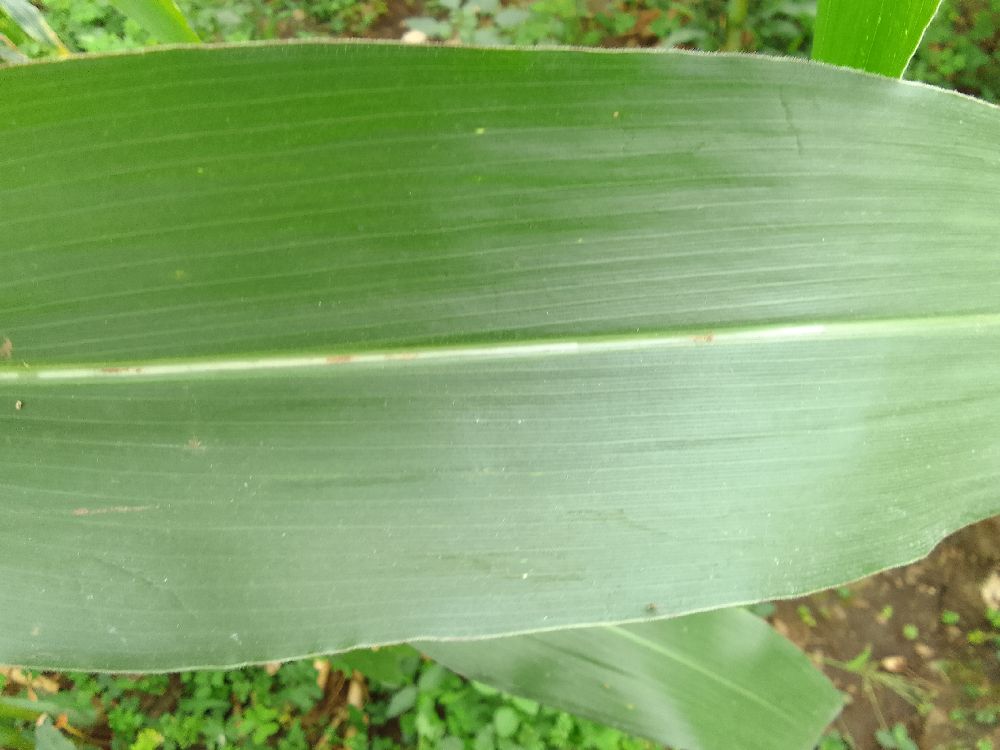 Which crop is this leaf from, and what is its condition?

maize, healthy
